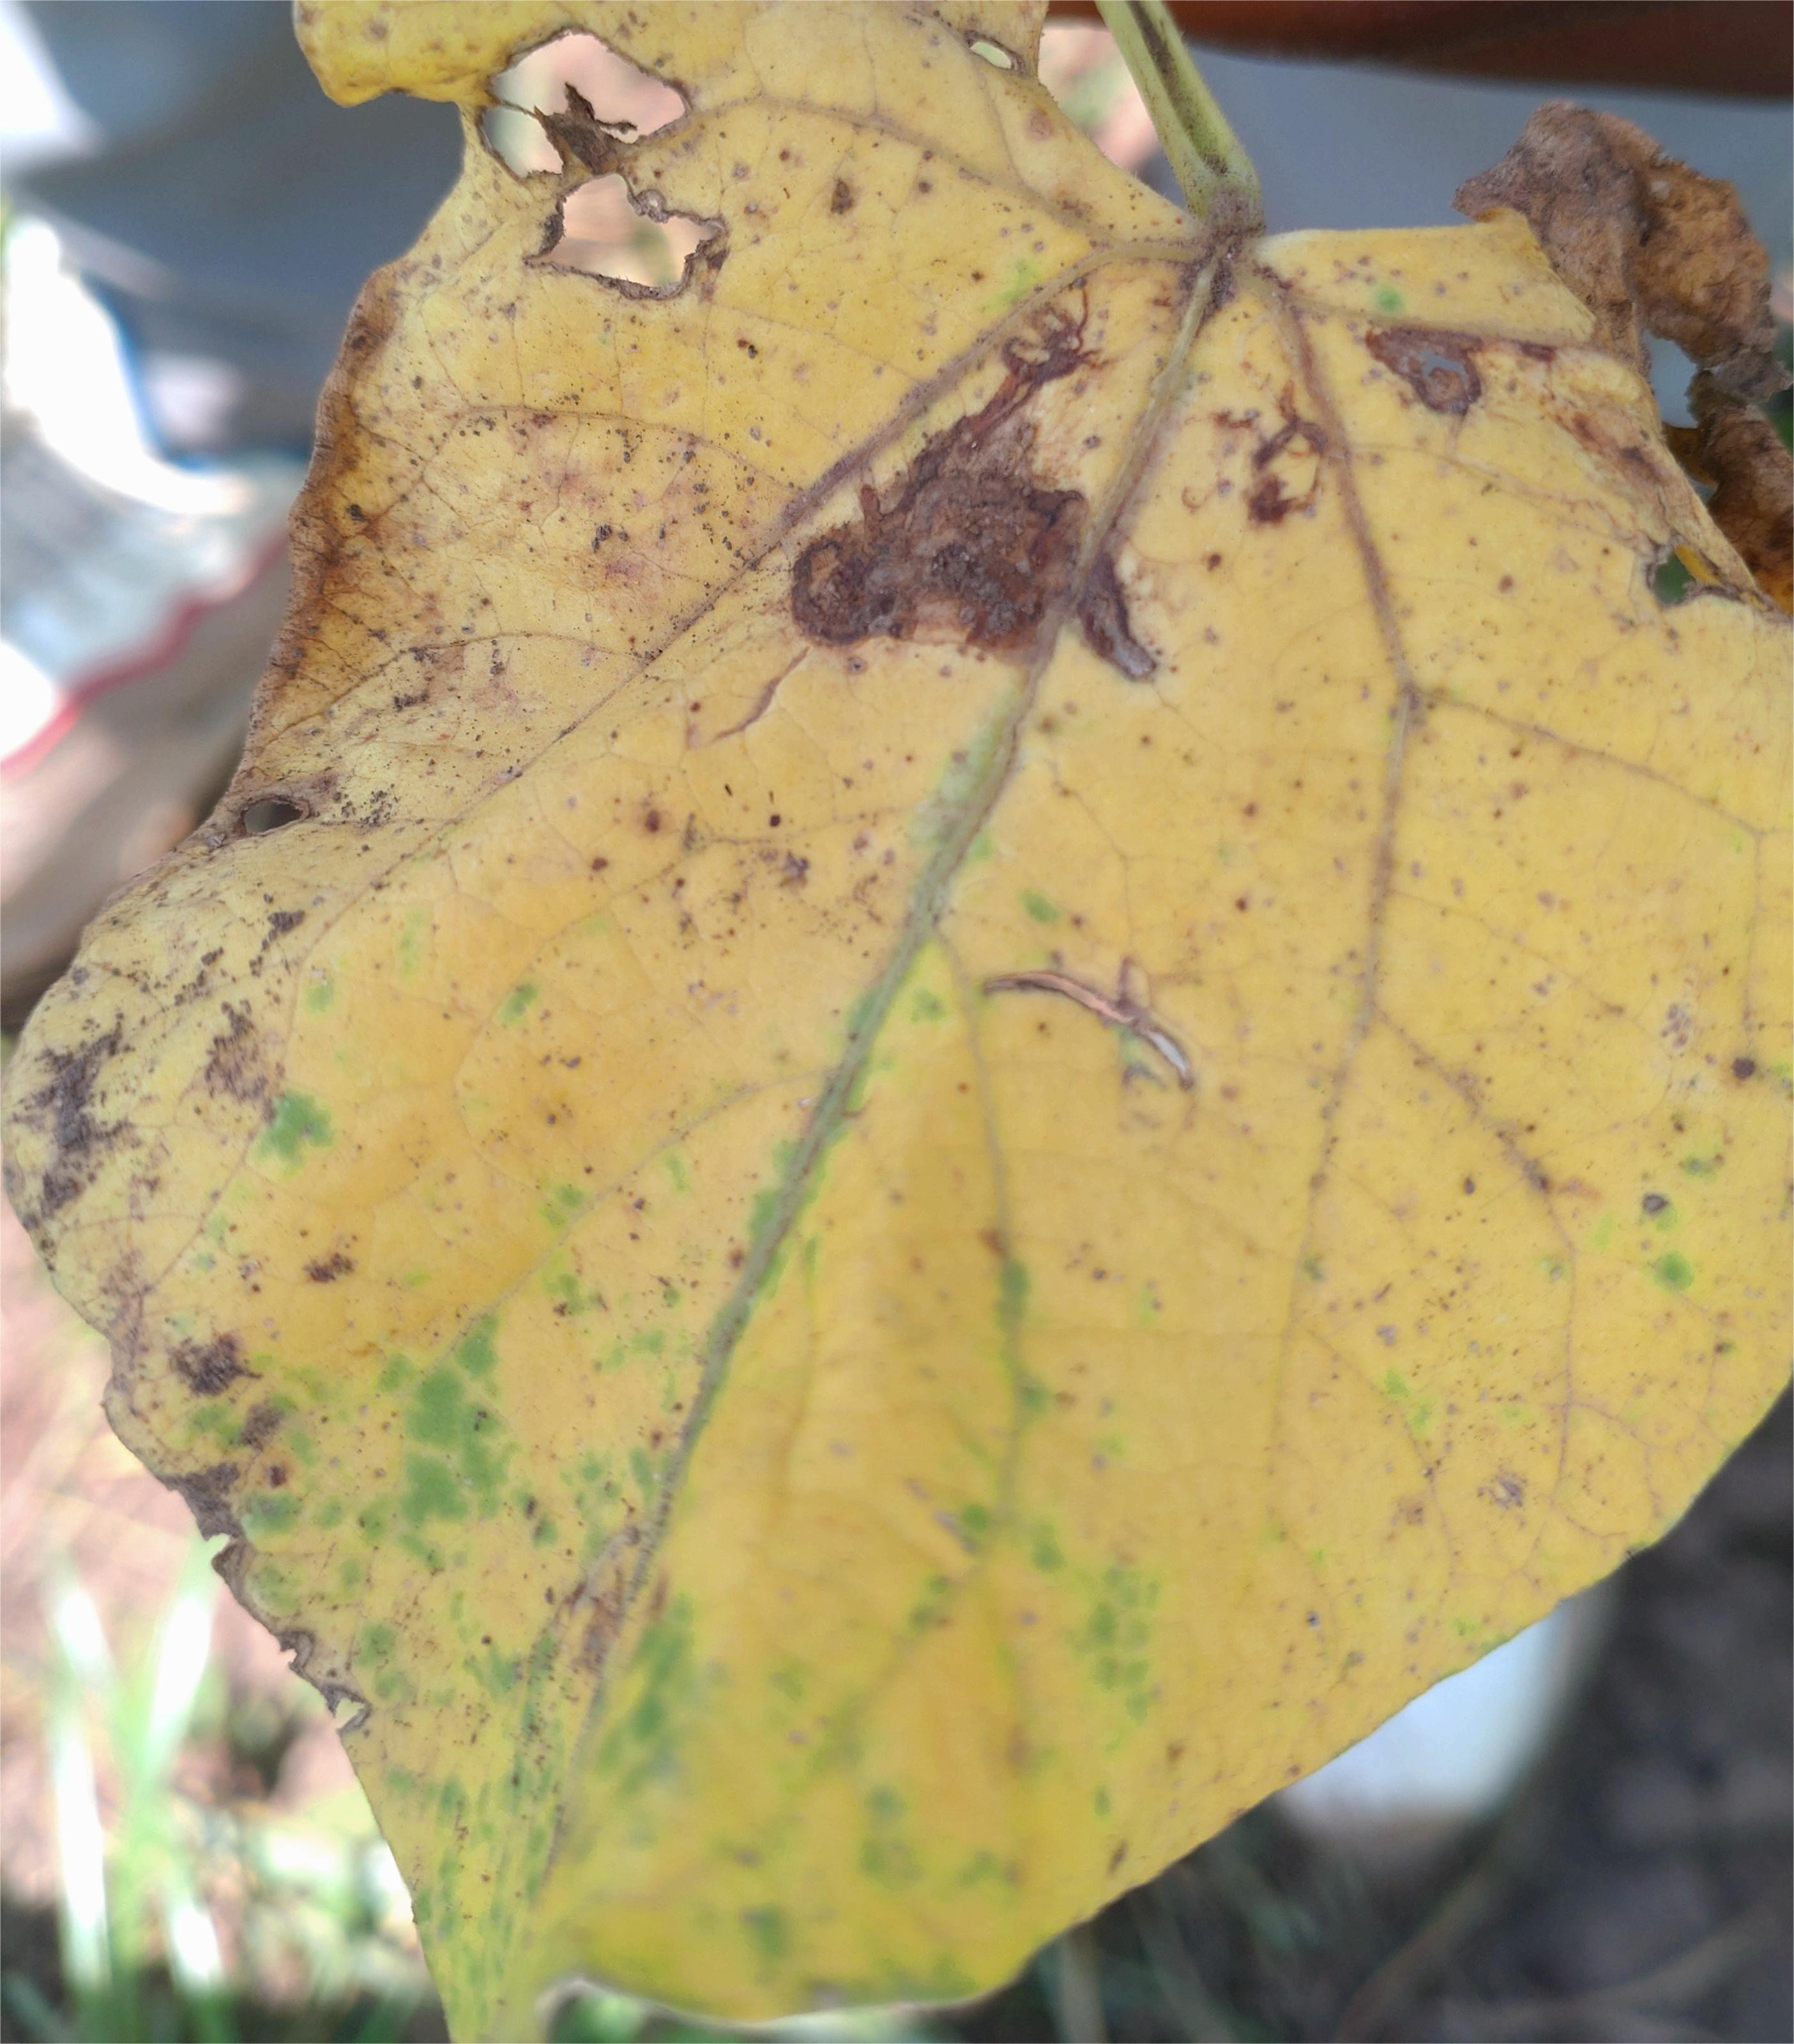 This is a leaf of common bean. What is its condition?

anthracnose
